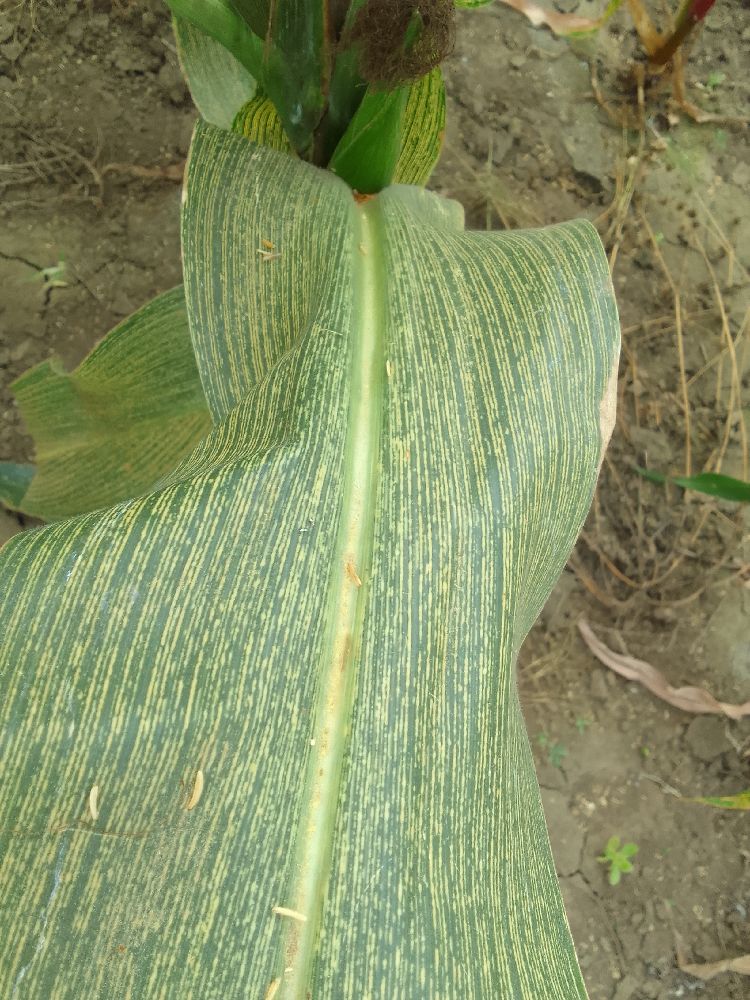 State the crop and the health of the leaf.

maize, maize streak virus
